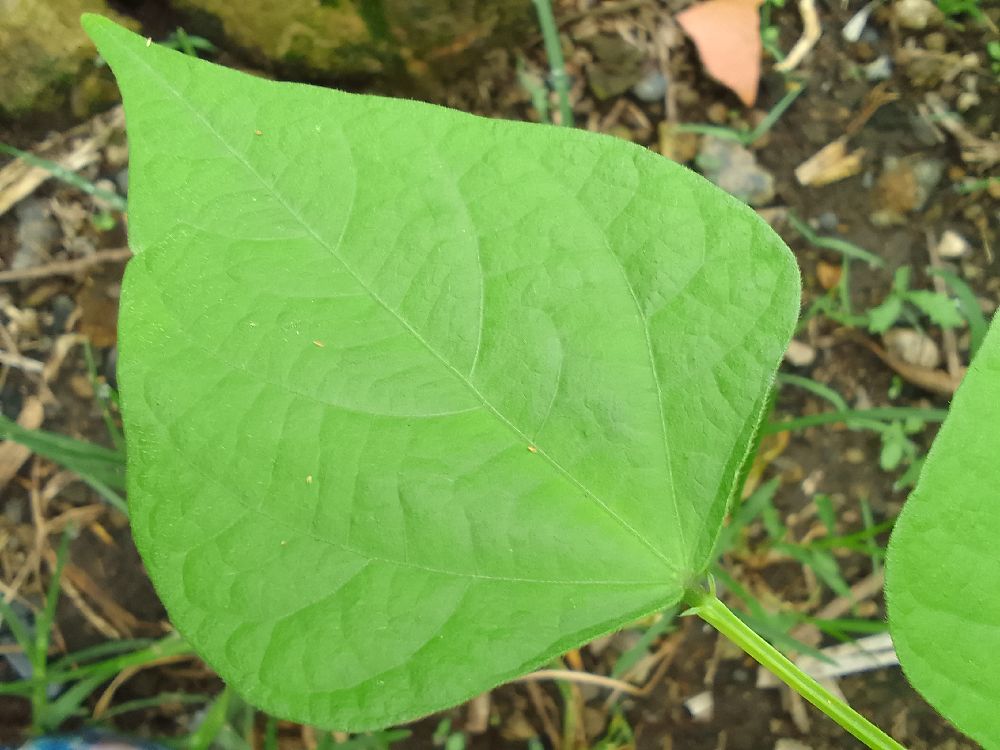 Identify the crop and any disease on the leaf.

common bean, healthy
